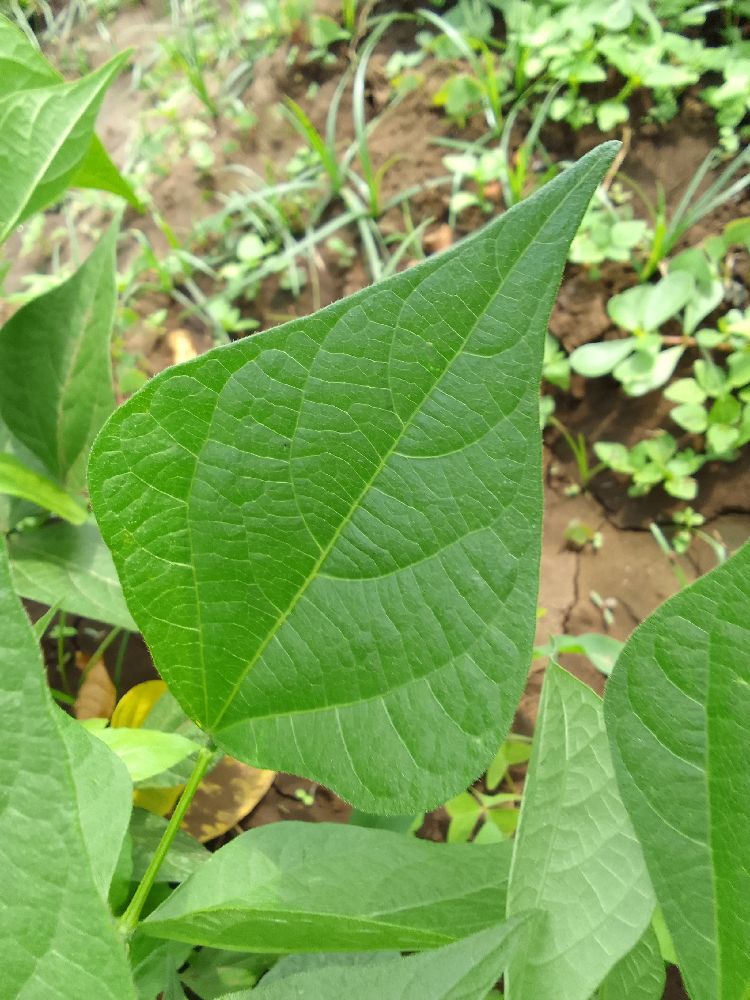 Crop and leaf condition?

common bean, healthy
